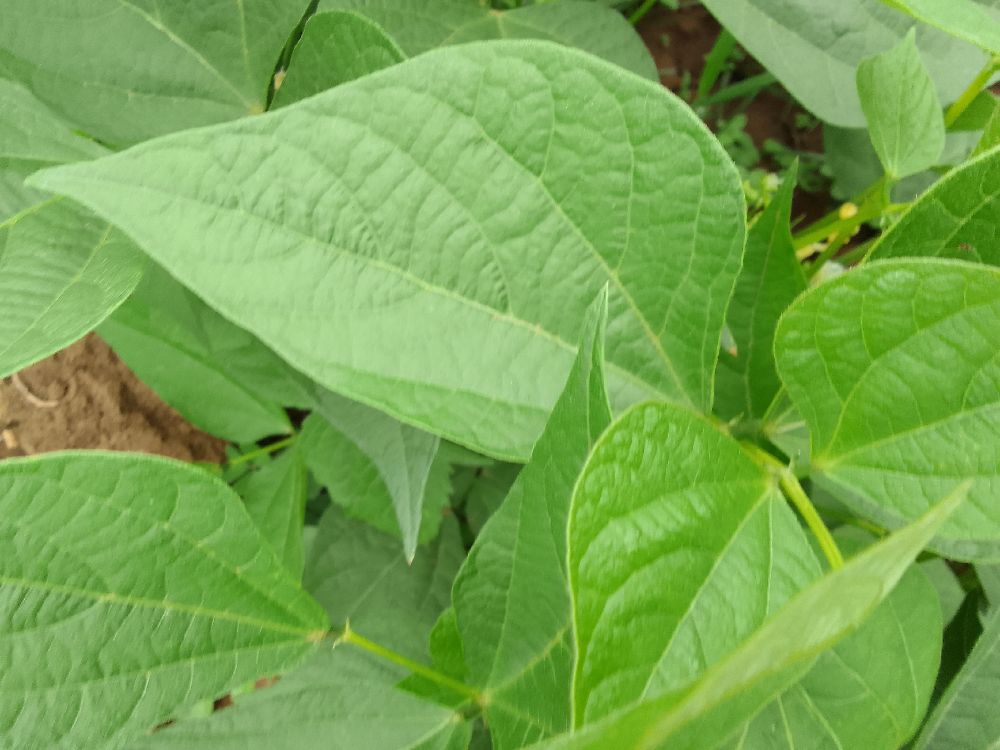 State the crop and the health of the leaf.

common bean, healthy
